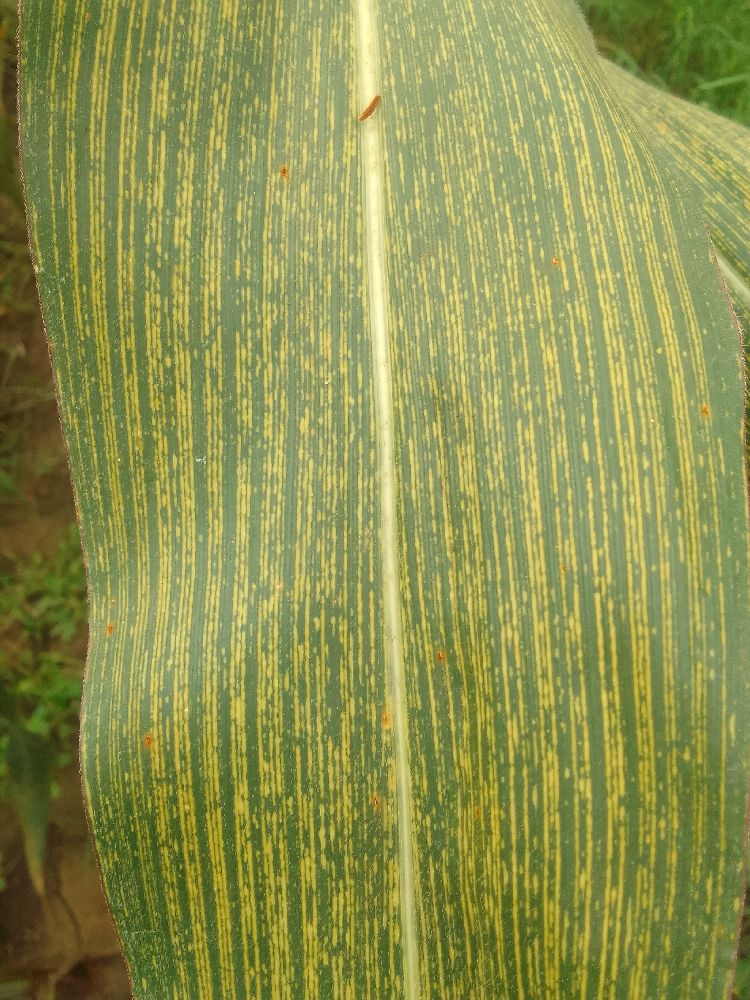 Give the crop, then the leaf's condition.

maize, maize streak virus
